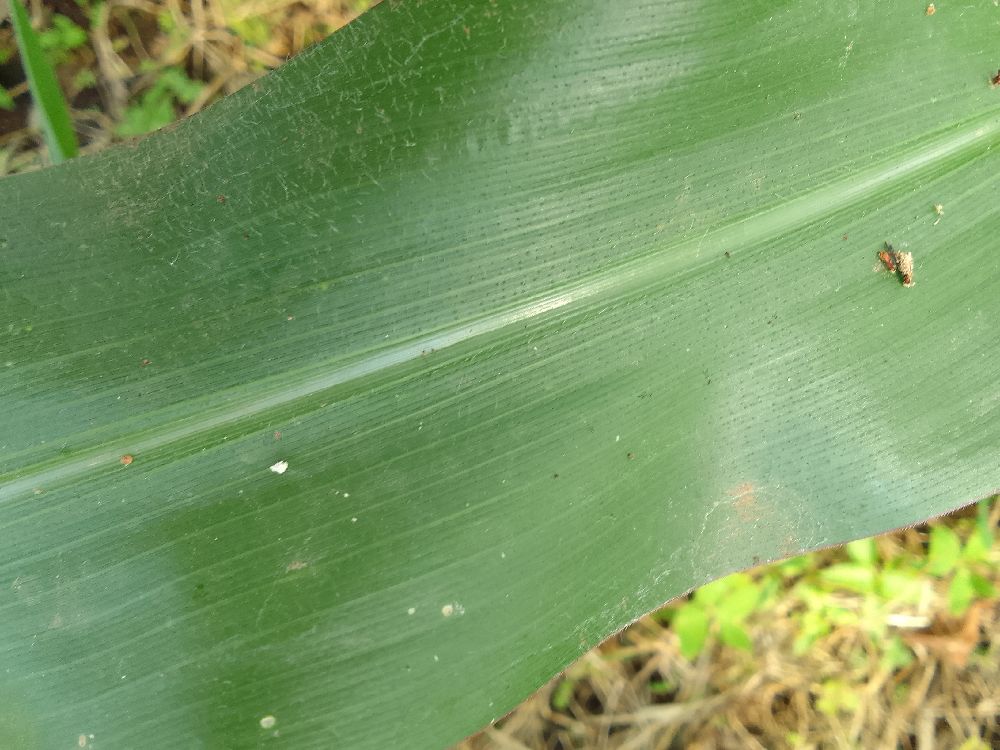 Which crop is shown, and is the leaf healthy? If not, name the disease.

maize, healthy
